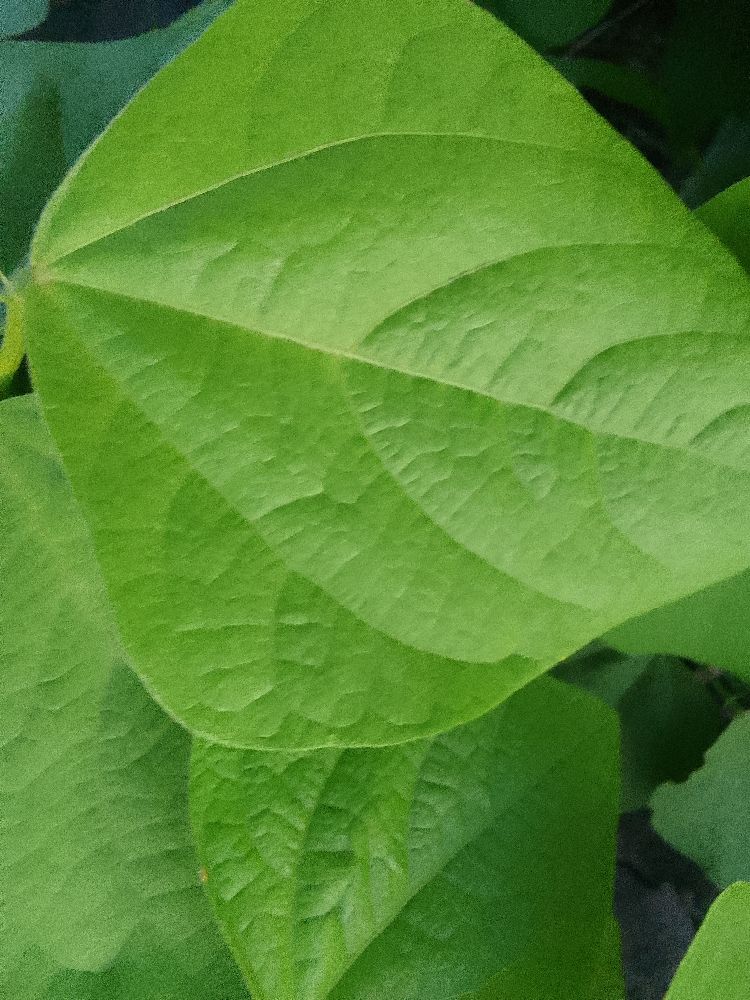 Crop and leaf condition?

common bean, healthy
